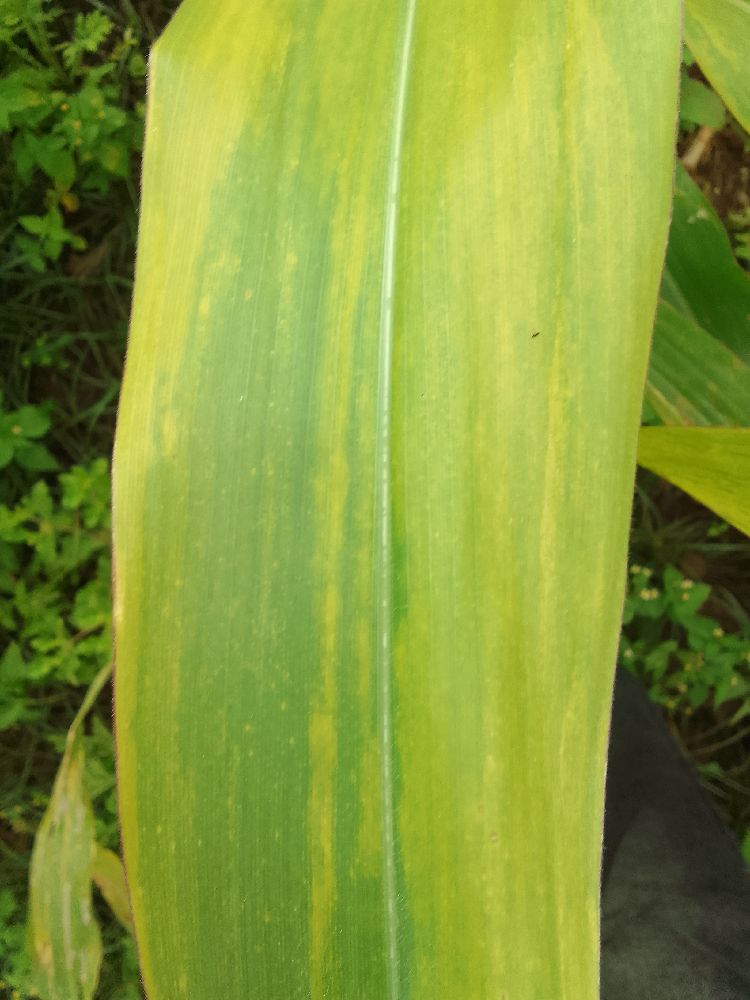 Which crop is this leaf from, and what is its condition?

maize, maize lethal necrosis
